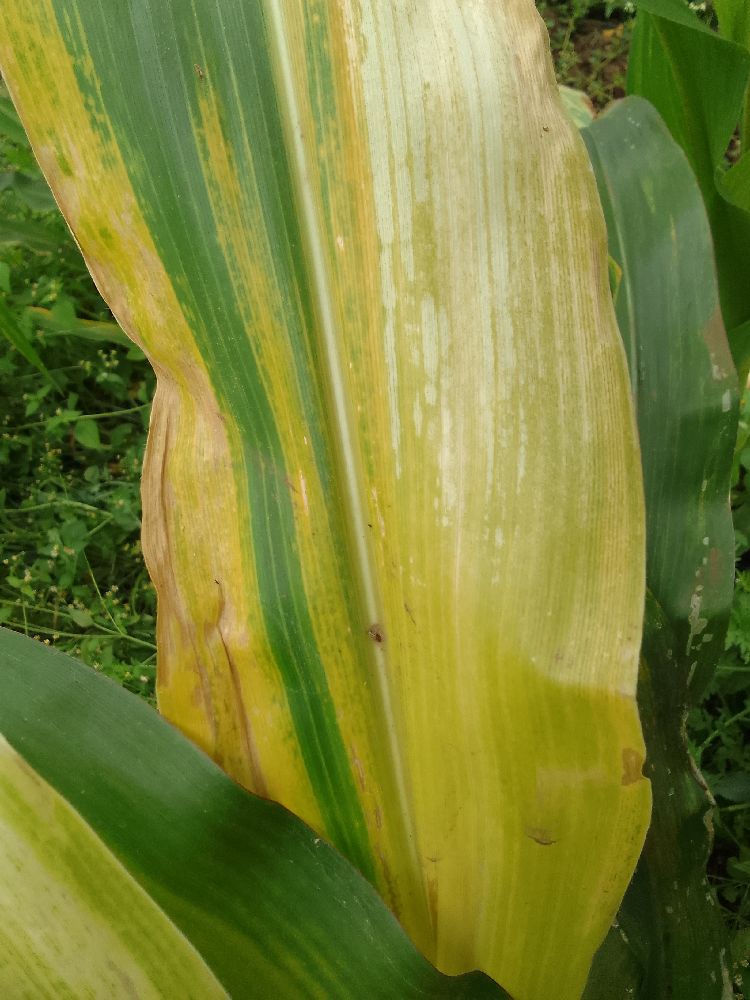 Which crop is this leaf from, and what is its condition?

maize, maize lethal necrosis
